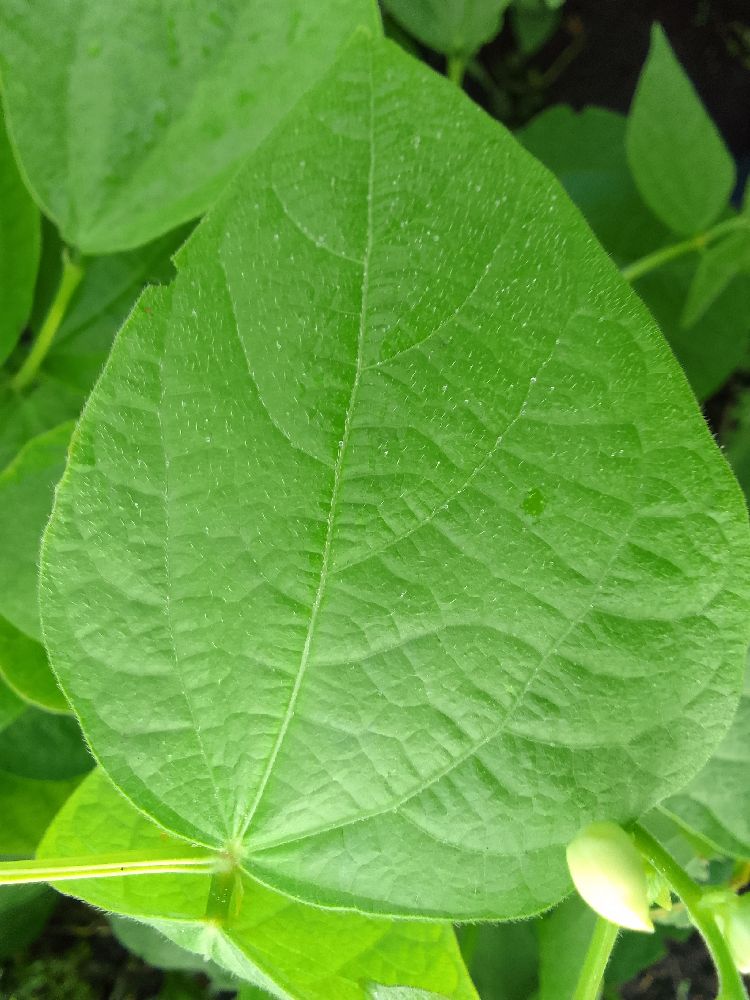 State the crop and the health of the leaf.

common bean, healthy
